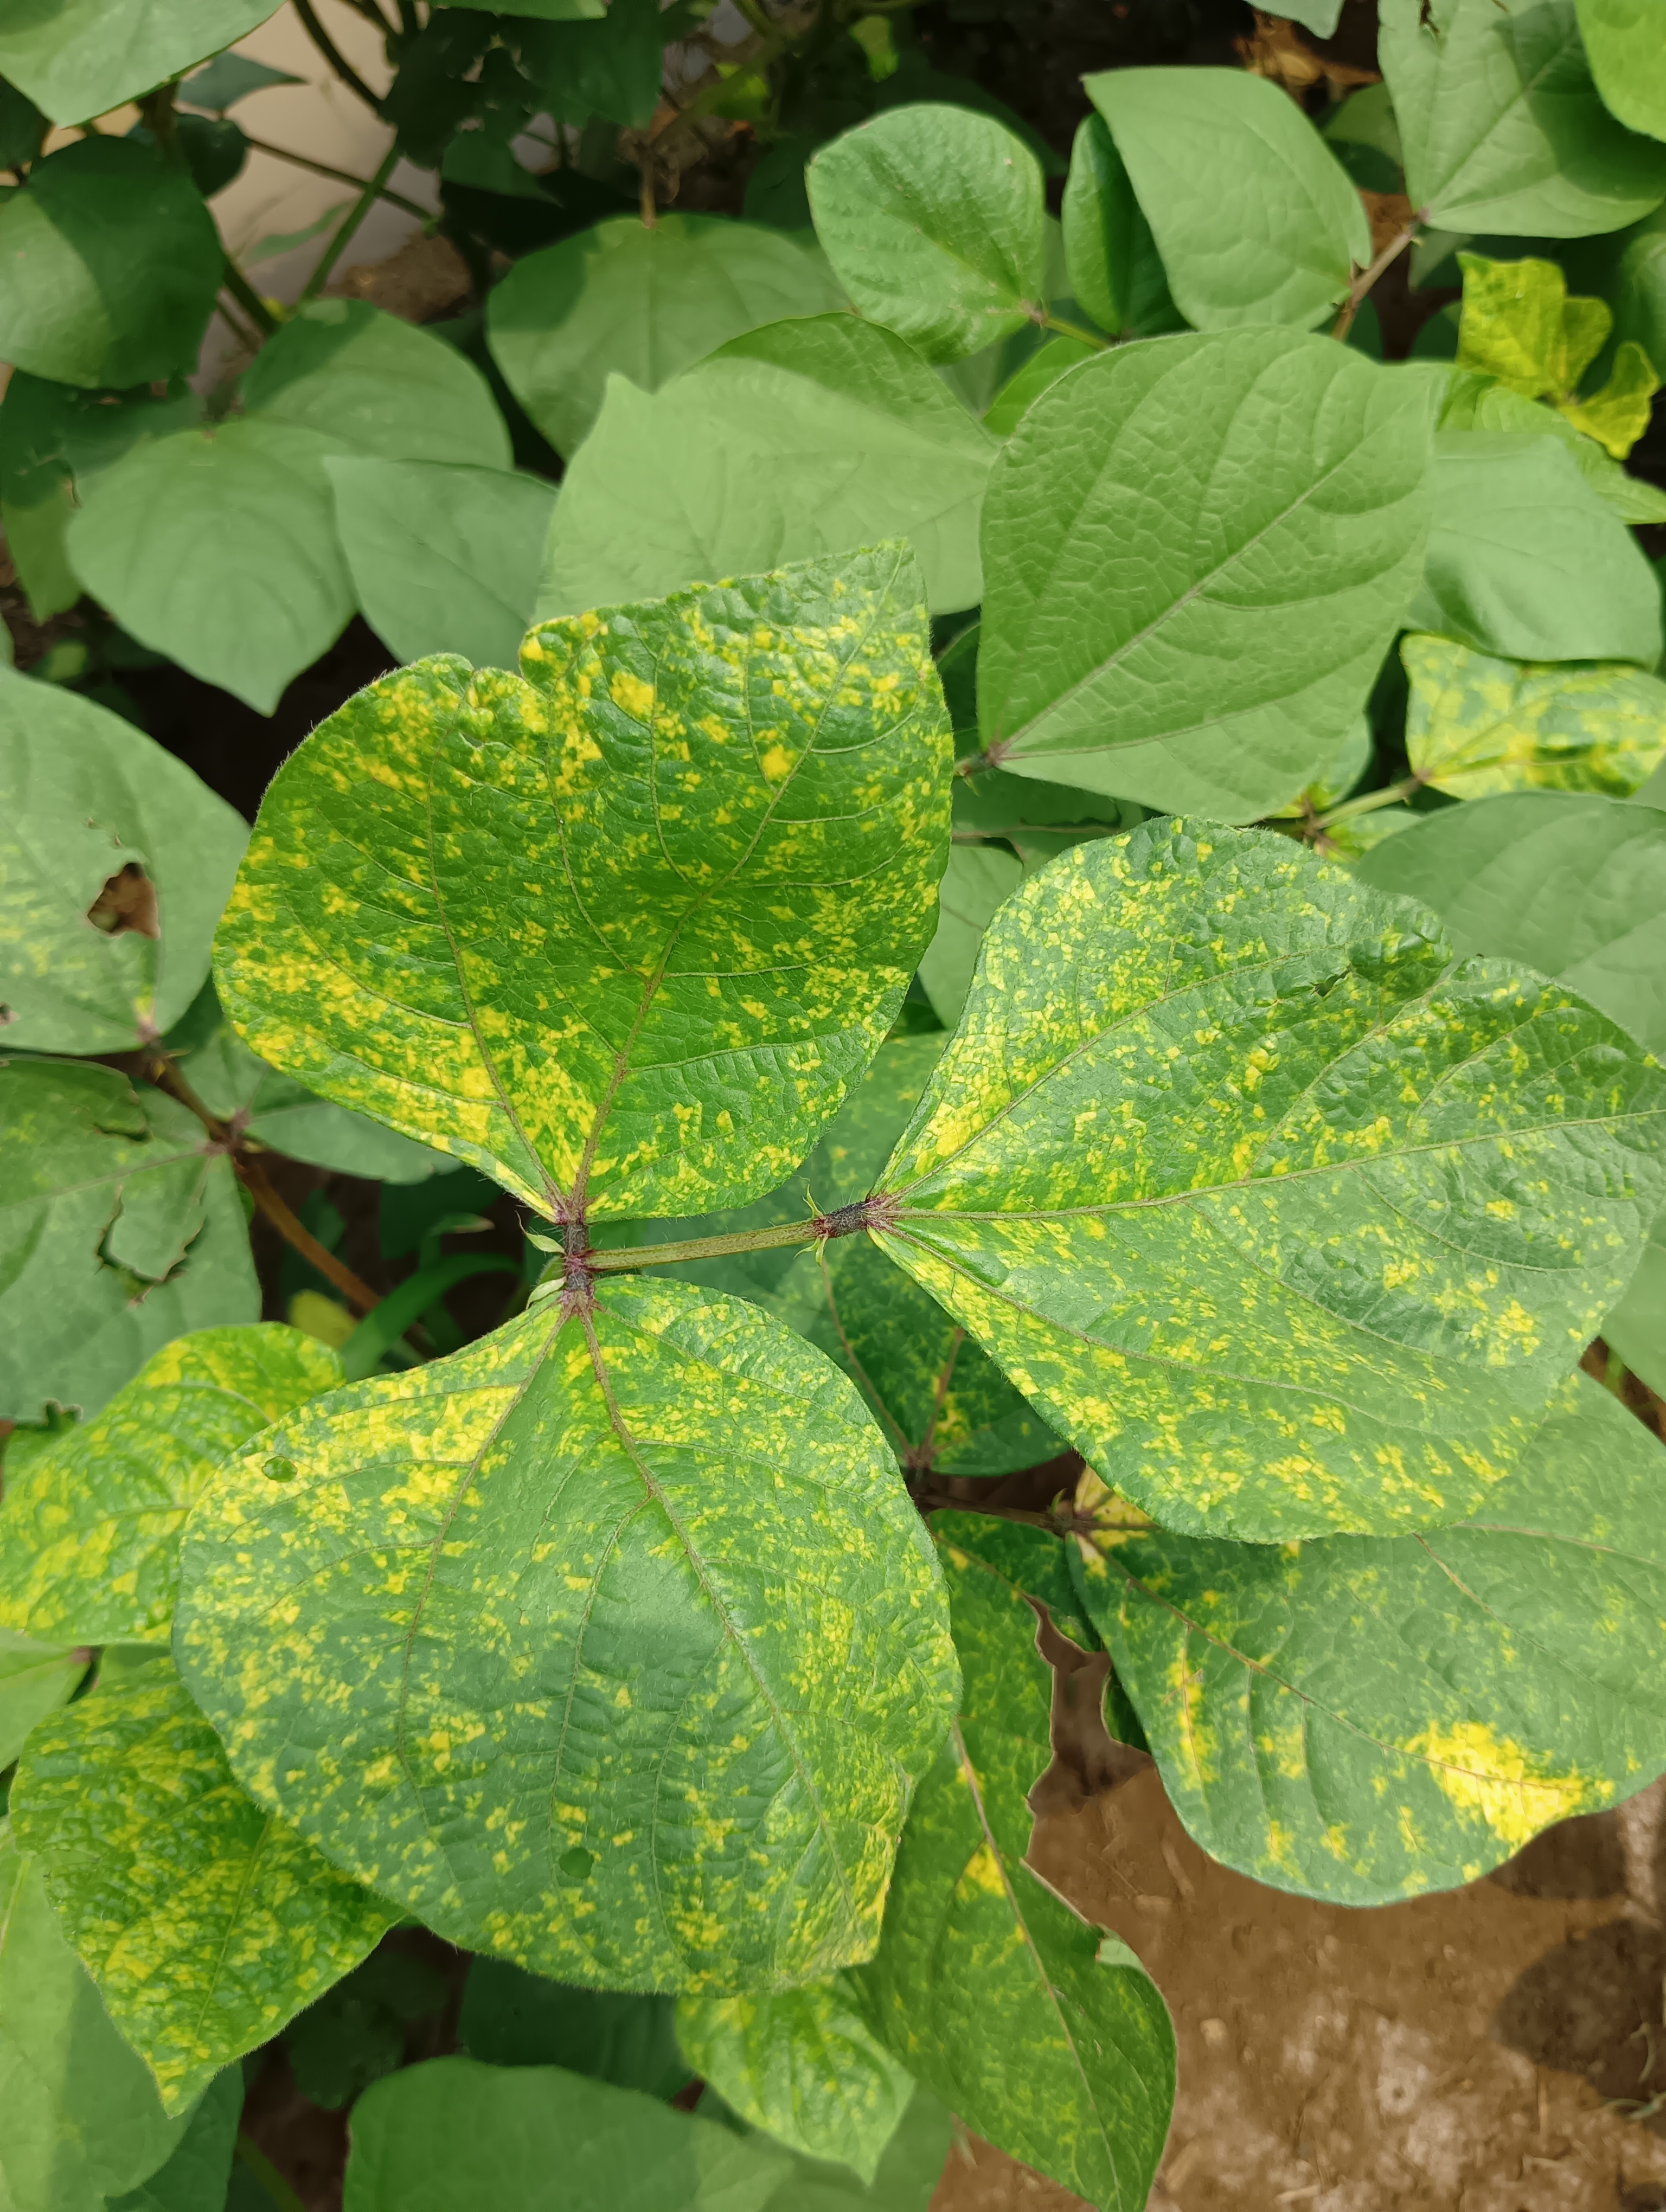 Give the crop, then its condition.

mungbean, yellow mosaic
